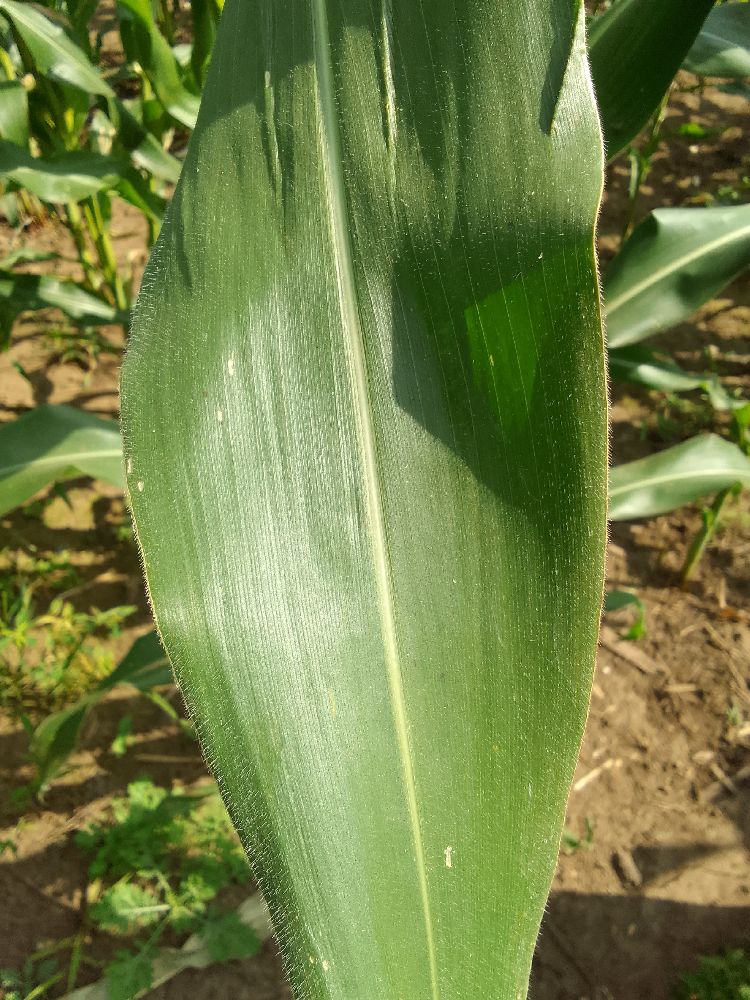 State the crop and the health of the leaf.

maize, healthy
